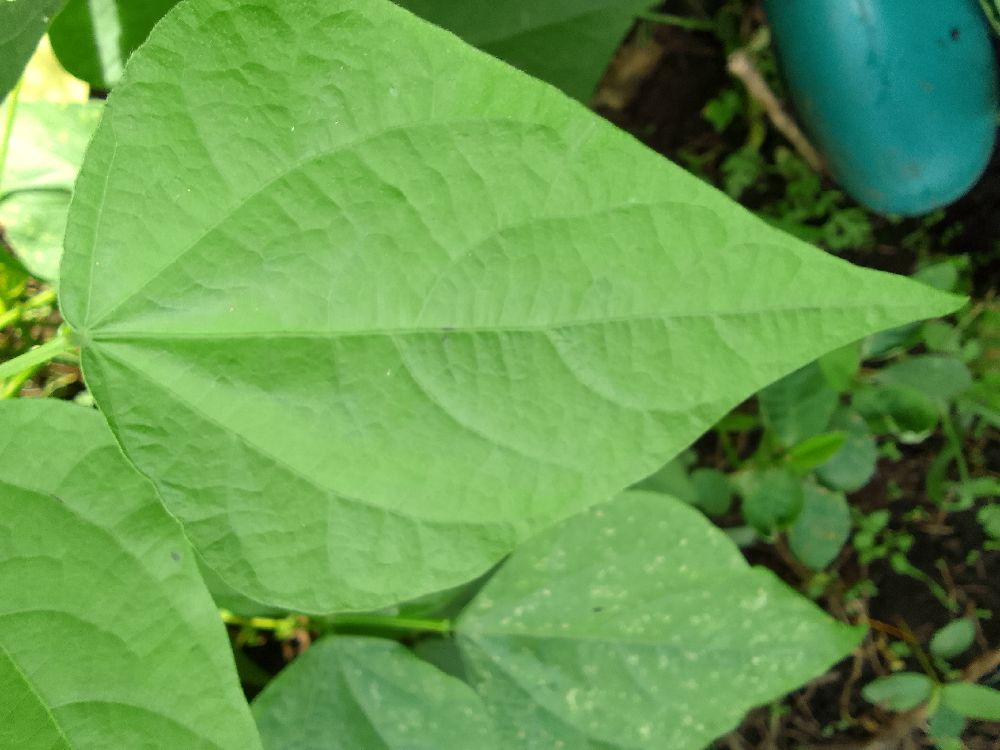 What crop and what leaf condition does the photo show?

common bean, healthy
